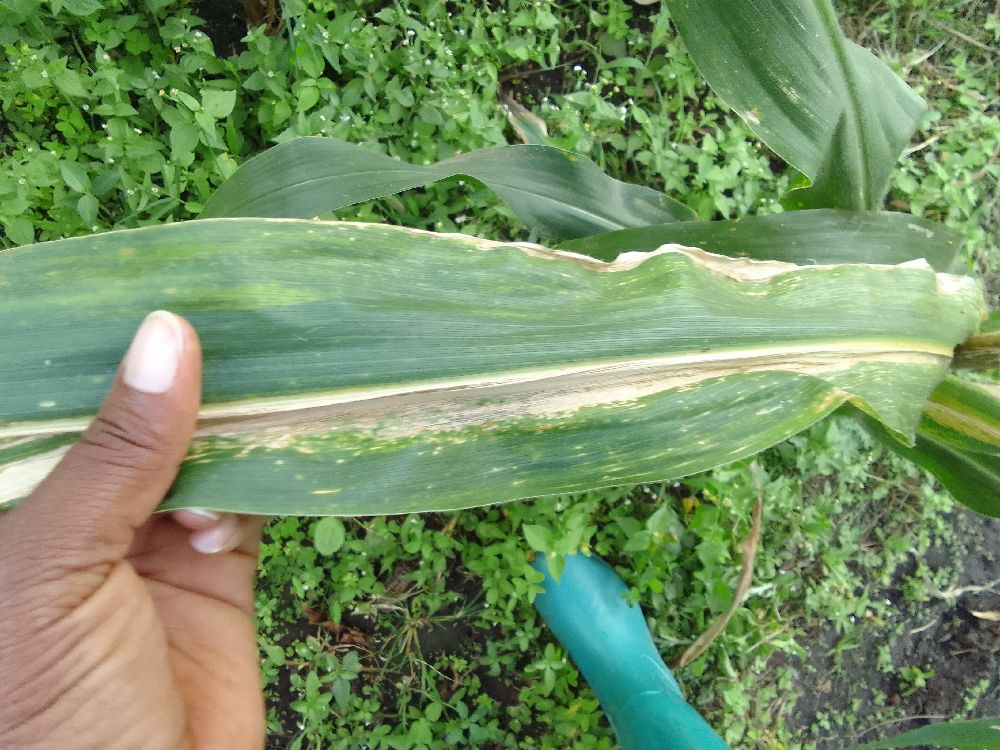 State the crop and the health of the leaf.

maize, maize lethal necrosis
